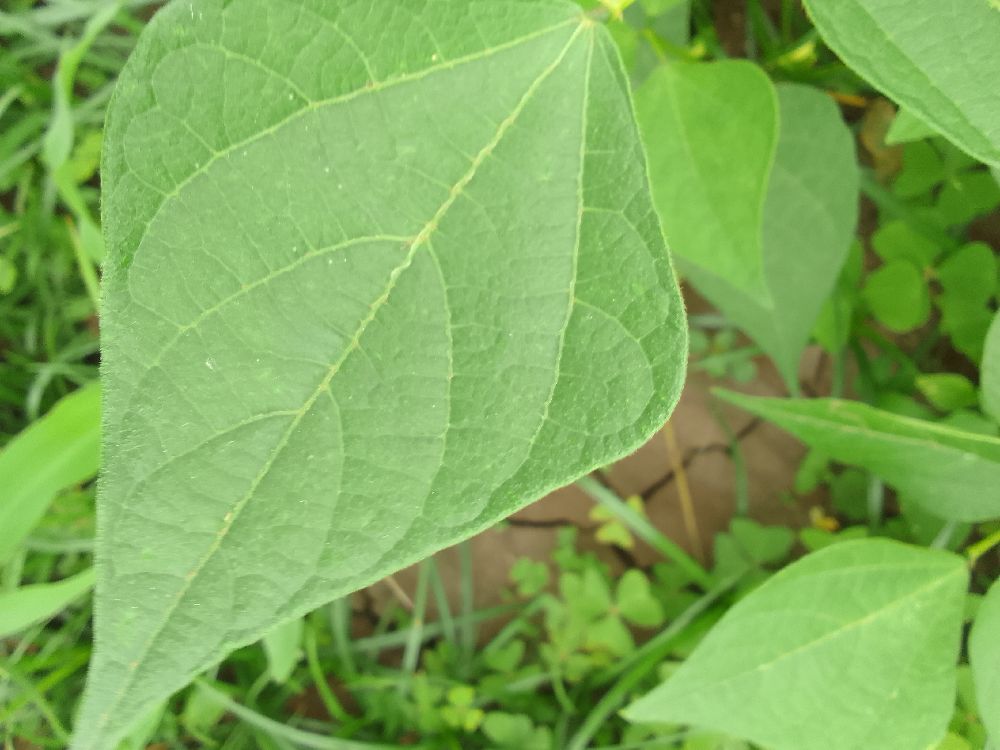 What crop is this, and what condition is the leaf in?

common bean, healthy
